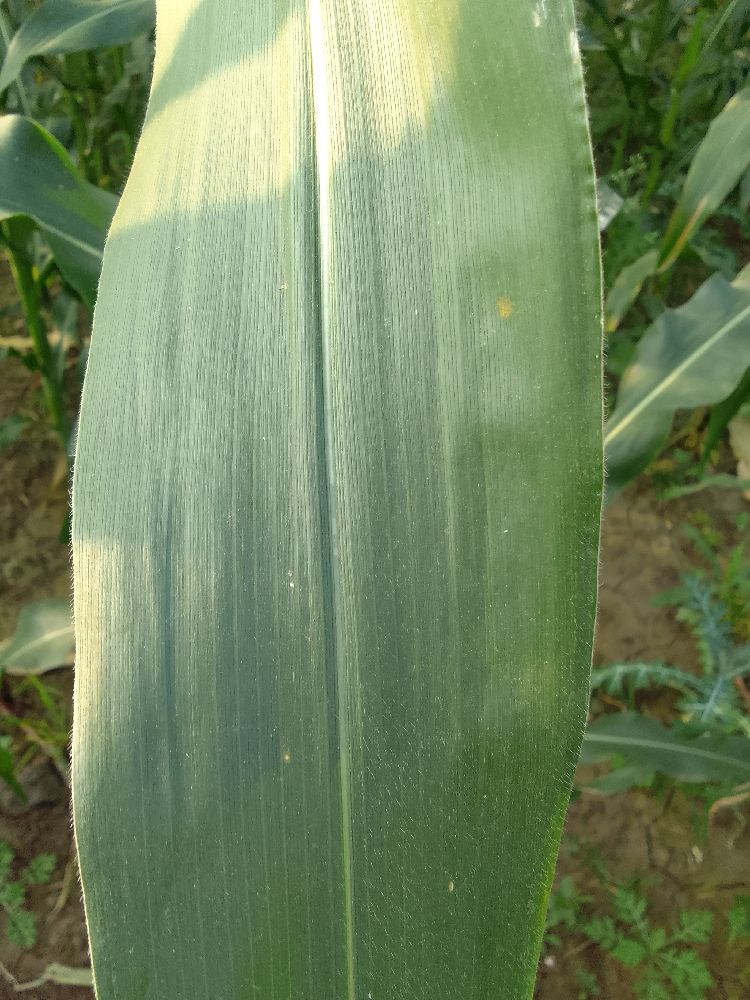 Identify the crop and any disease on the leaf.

maize, healthy
